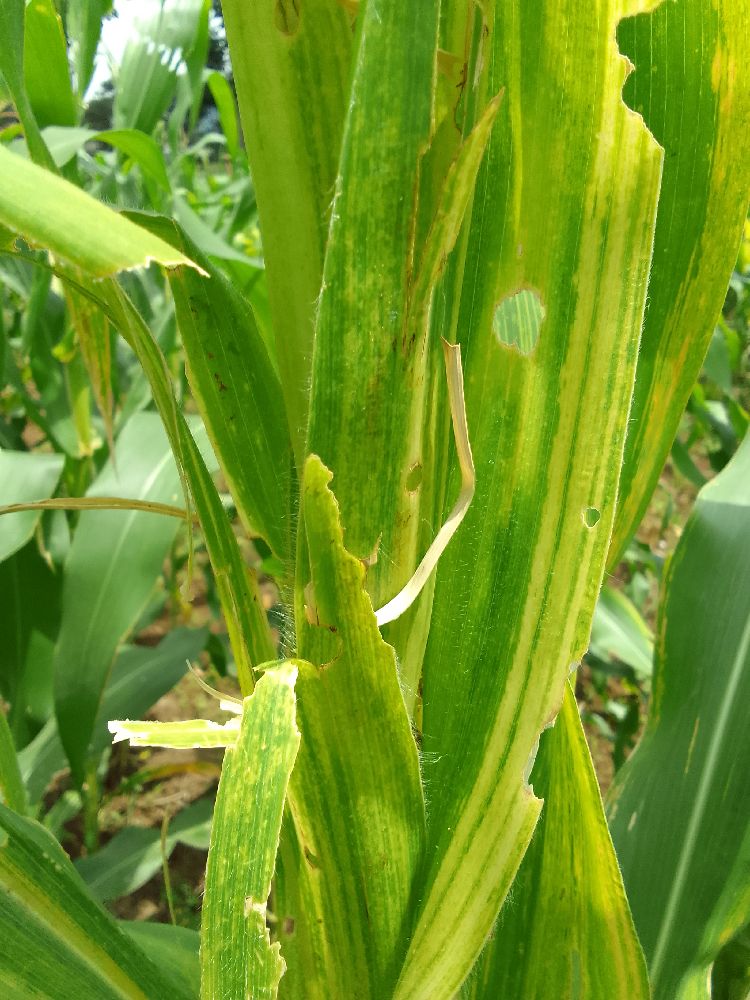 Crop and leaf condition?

maize, maize lethal necrosis
